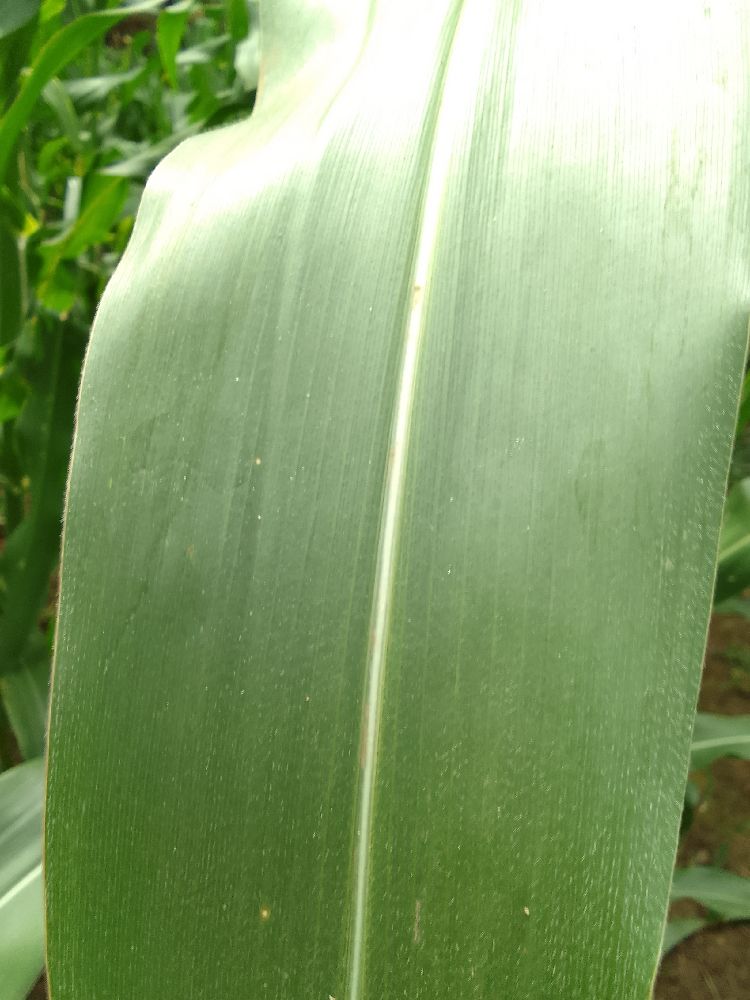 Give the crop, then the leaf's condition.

maize, healthy
